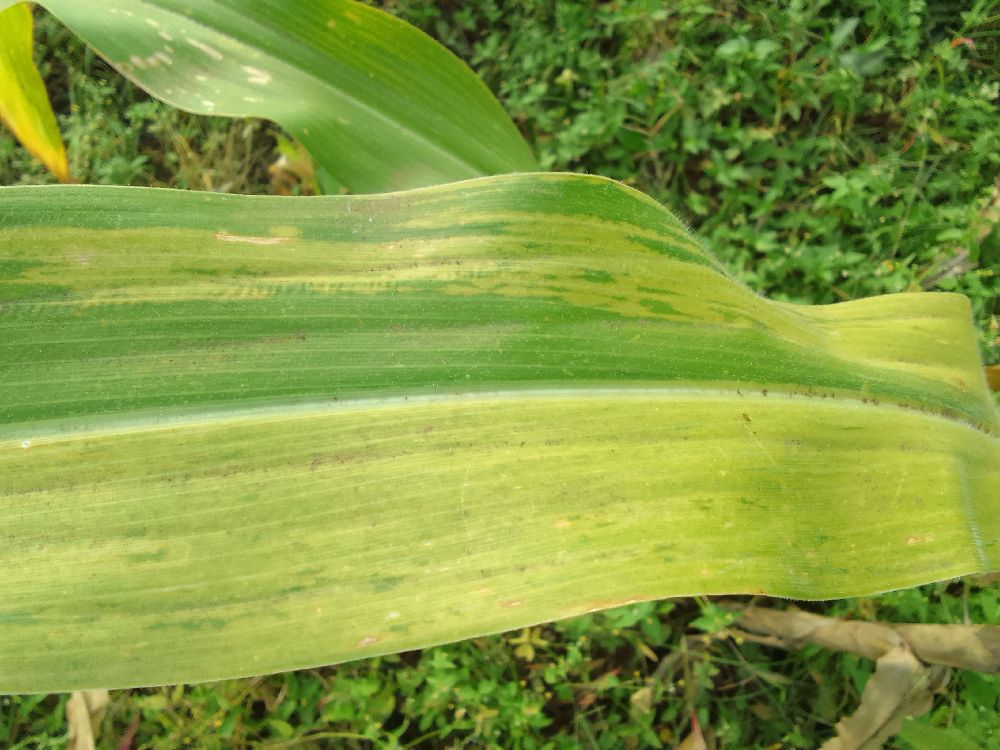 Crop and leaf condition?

maize, maize lethal necrosis
